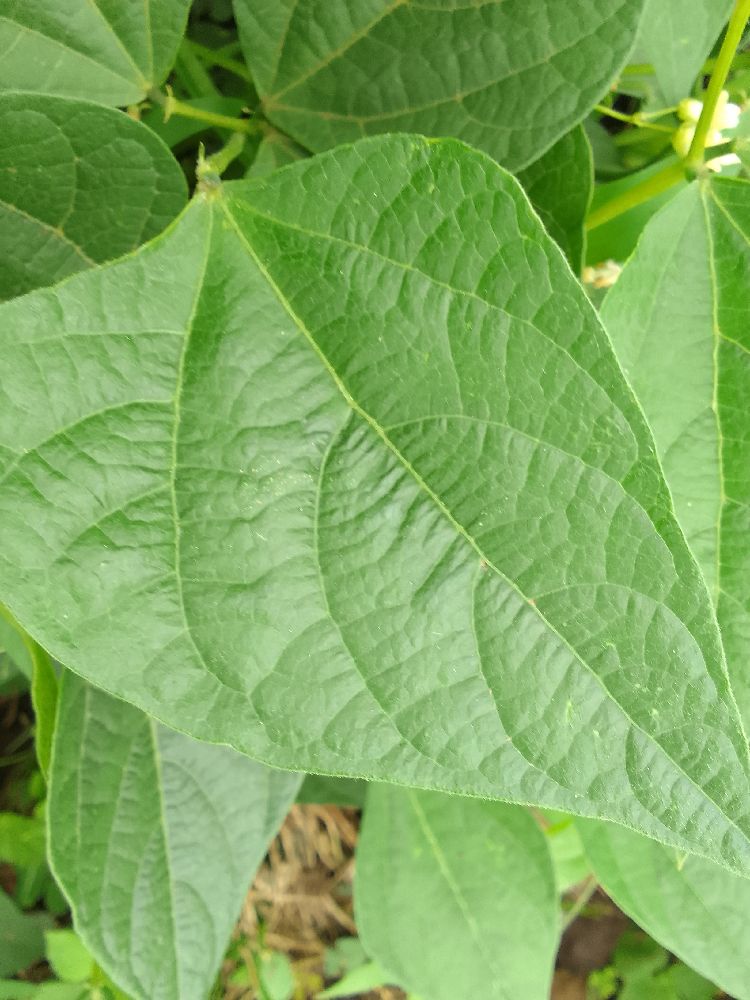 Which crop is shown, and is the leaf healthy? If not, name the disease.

common bean, healthy
